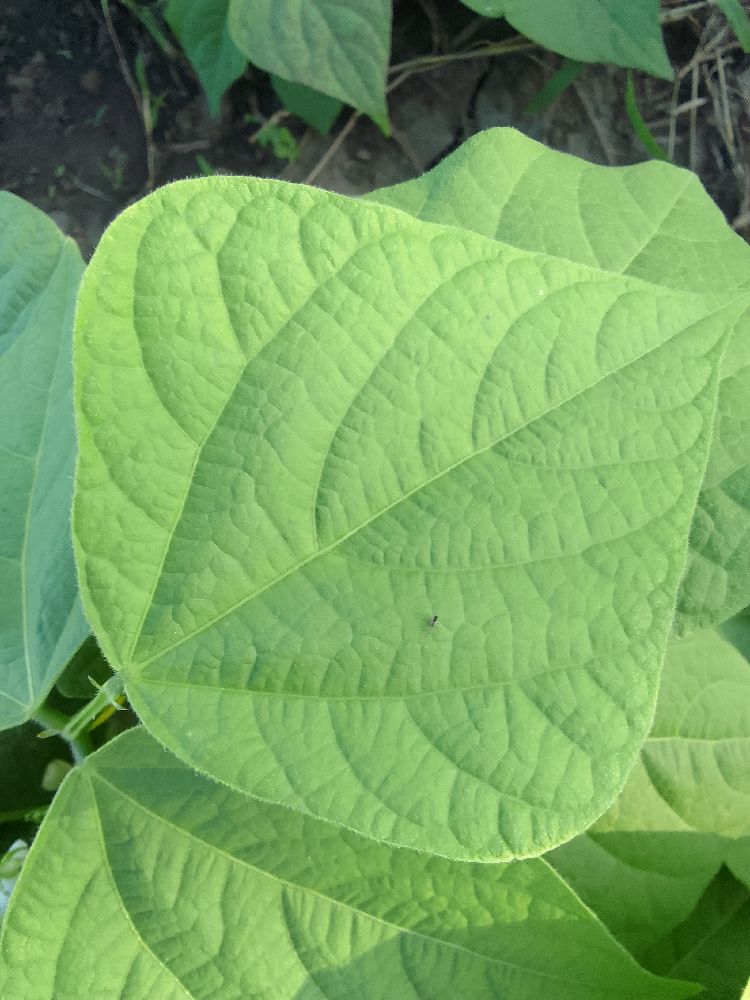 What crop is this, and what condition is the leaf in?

common bean, healthy
